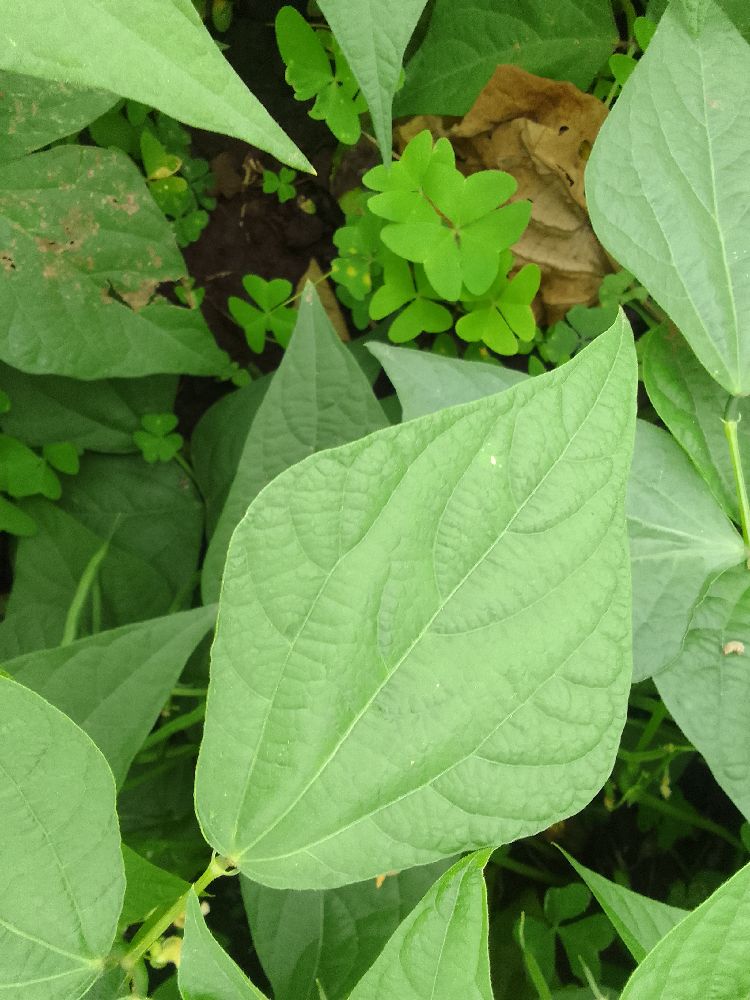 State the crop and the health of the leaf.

common bean, healthy
